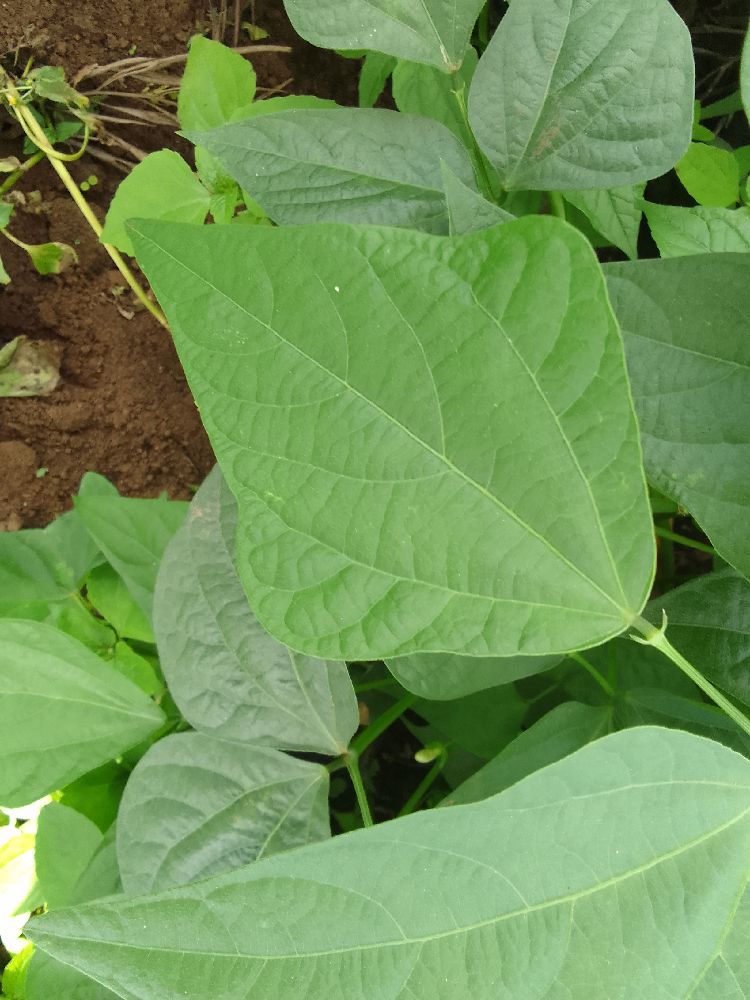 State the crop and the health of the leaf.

common bean, healthy
